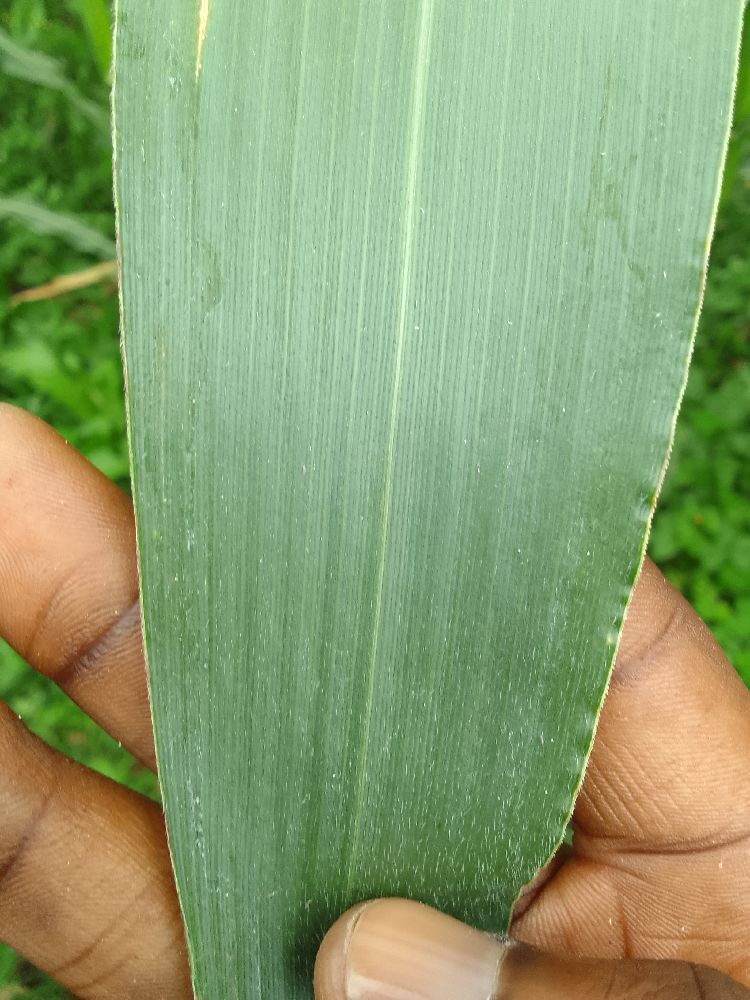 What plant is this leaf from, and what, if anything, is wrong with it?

maize, healthy
